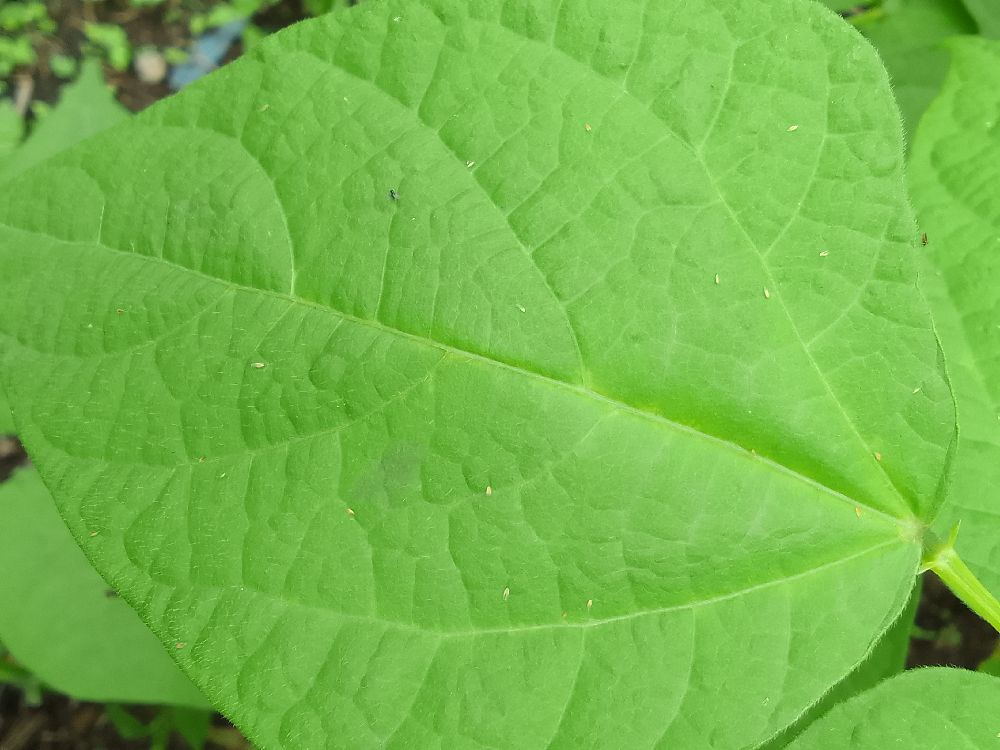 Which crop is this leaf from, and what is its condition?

common bean, healthy
